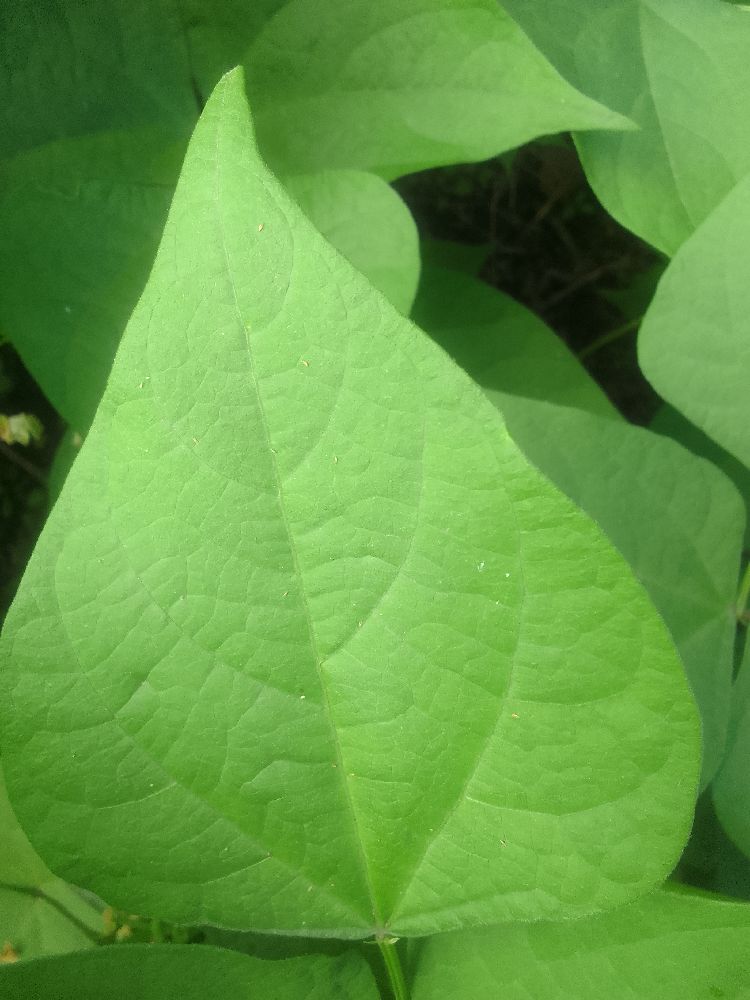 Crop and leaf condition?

common bean, healthy
